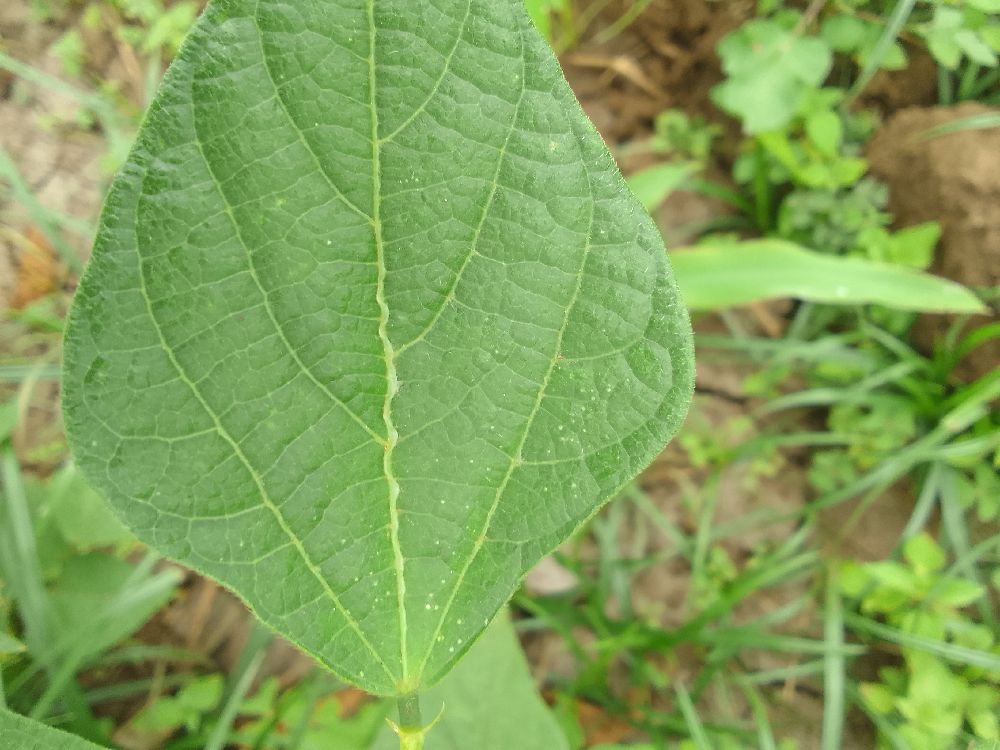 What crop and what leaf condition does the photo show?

common bean, healthy
